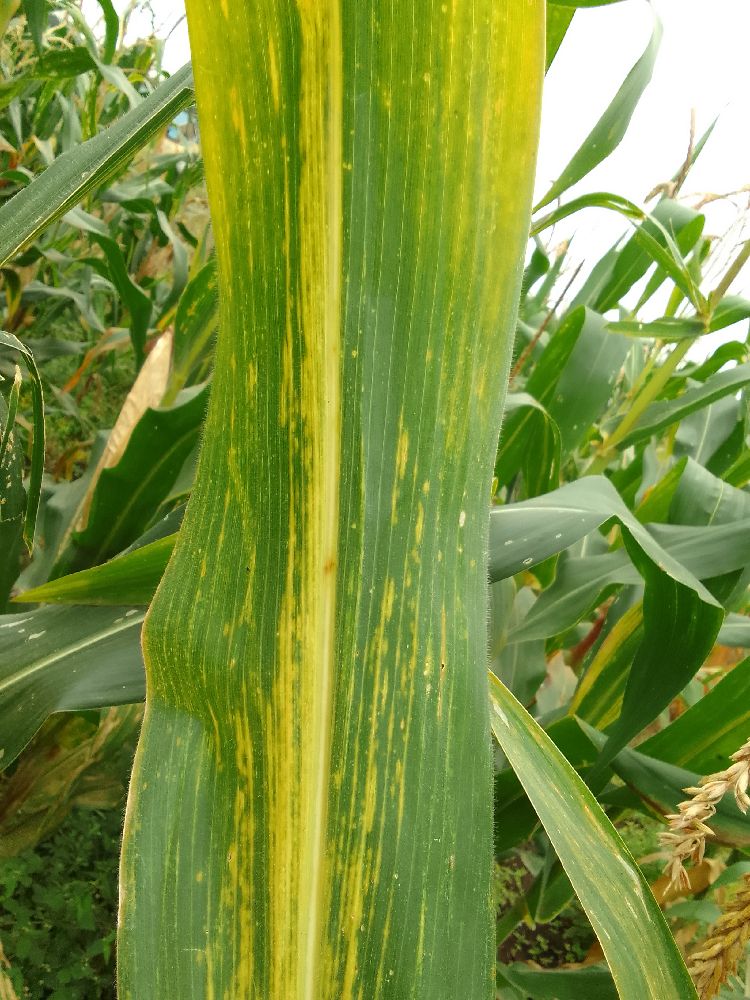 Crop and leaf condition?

maize, maize lethal necrosis
